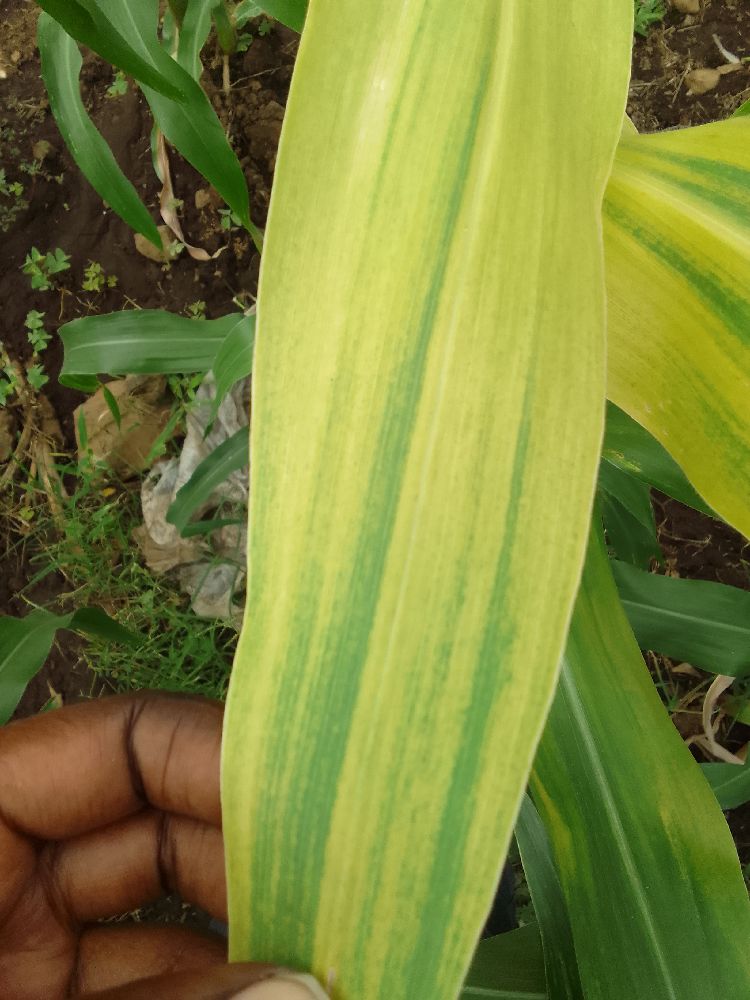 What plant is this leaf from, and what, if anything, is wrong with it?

maize, maize lethal necrosis
